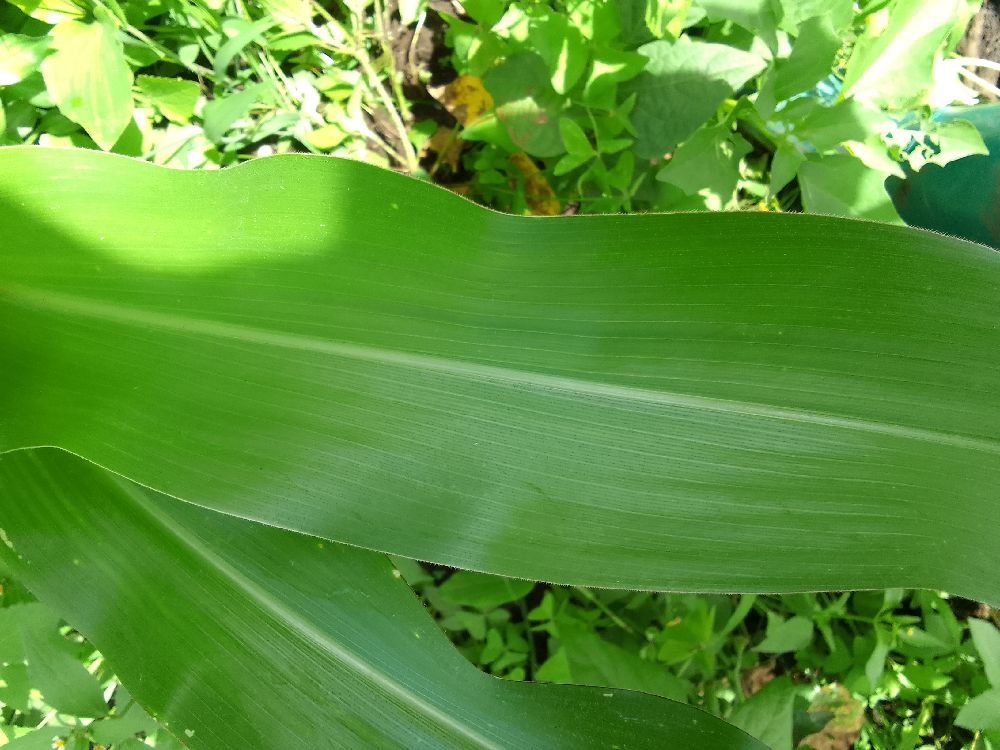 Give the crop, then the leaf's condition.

maize, healthy
